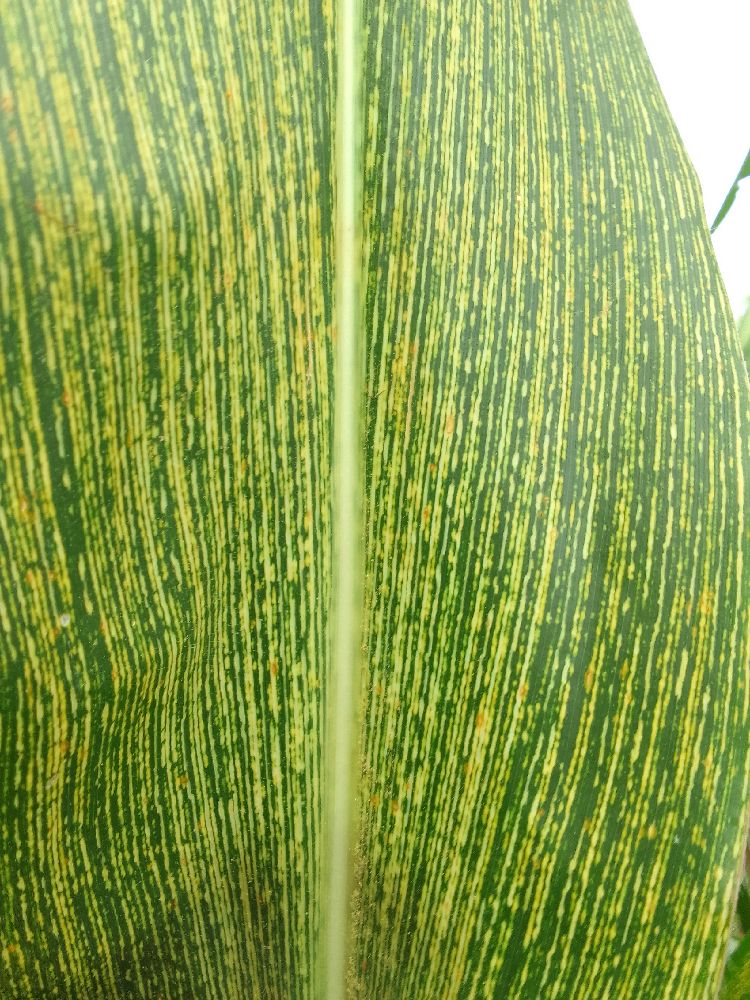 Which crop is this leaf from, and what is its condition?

maize, maize streak virus
